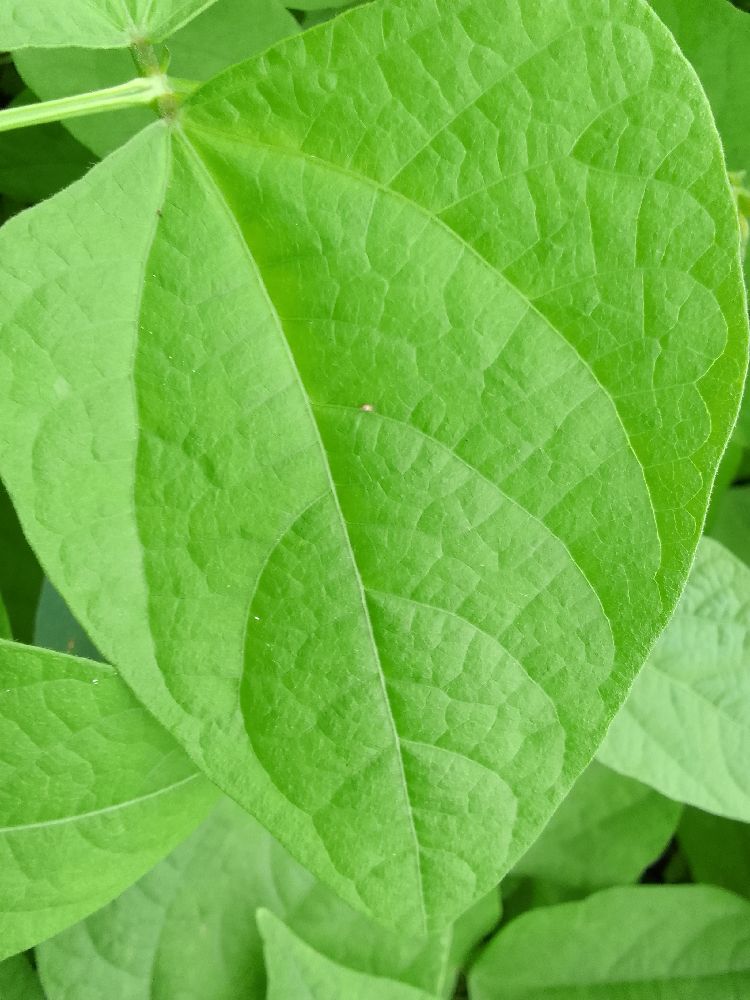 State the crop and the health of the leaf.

common bean, healthy
